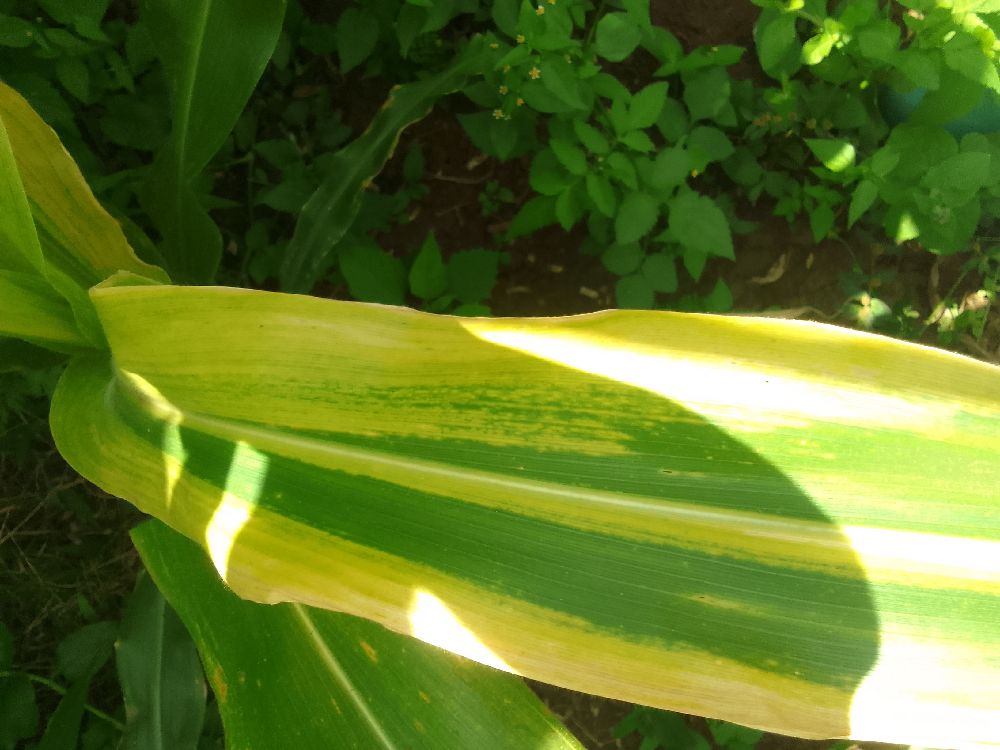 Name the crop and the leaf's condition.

maize, maize lethal necrosis
